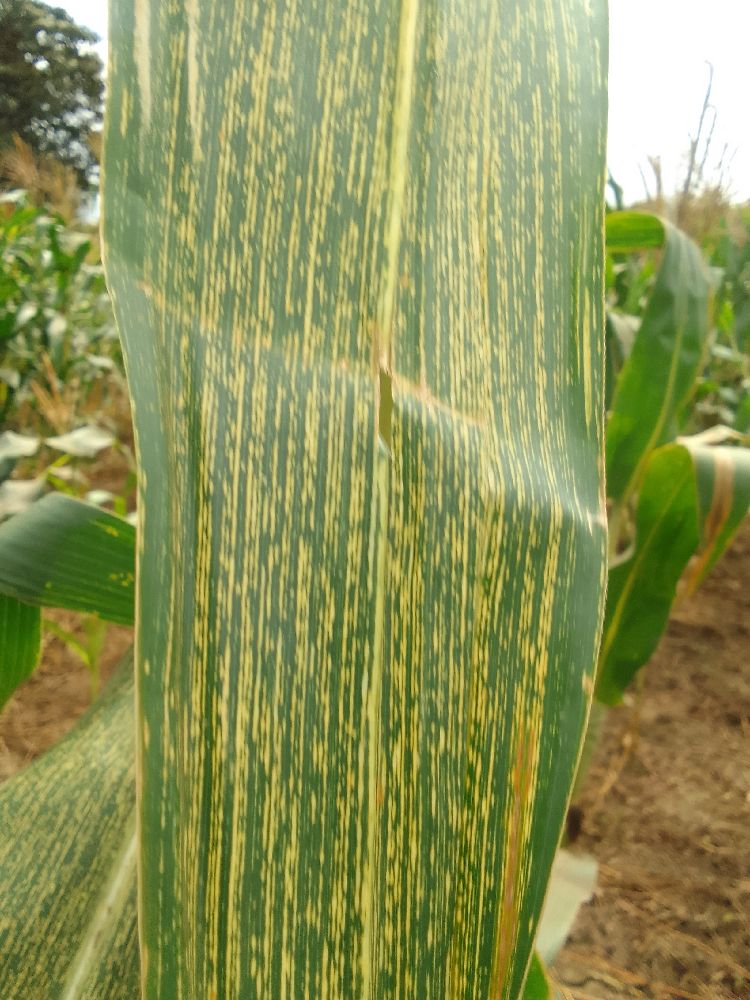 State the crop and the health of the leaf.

maize, maize streak virus
